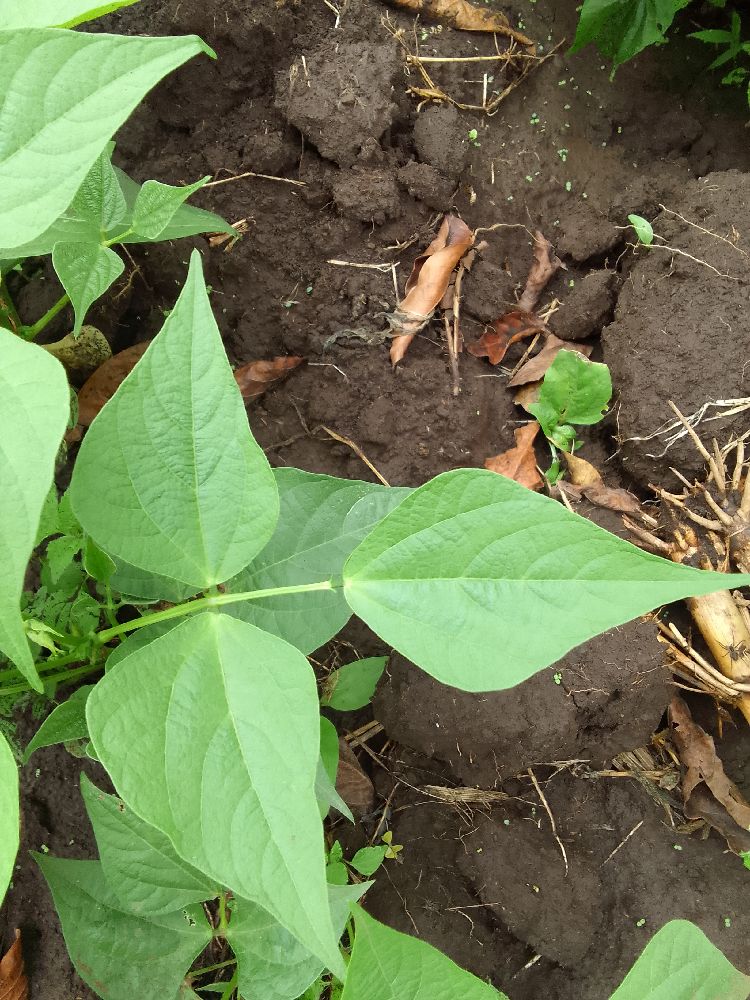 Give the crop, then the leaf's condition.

common bean, healthy
